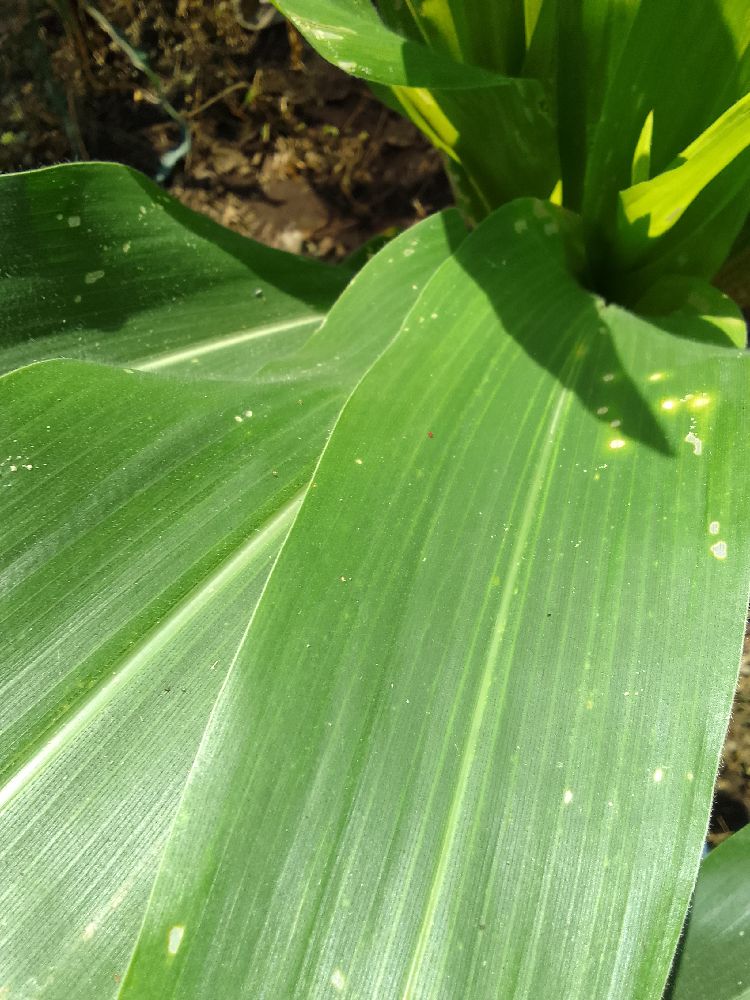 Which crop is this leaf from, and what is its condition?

maize, healthy
